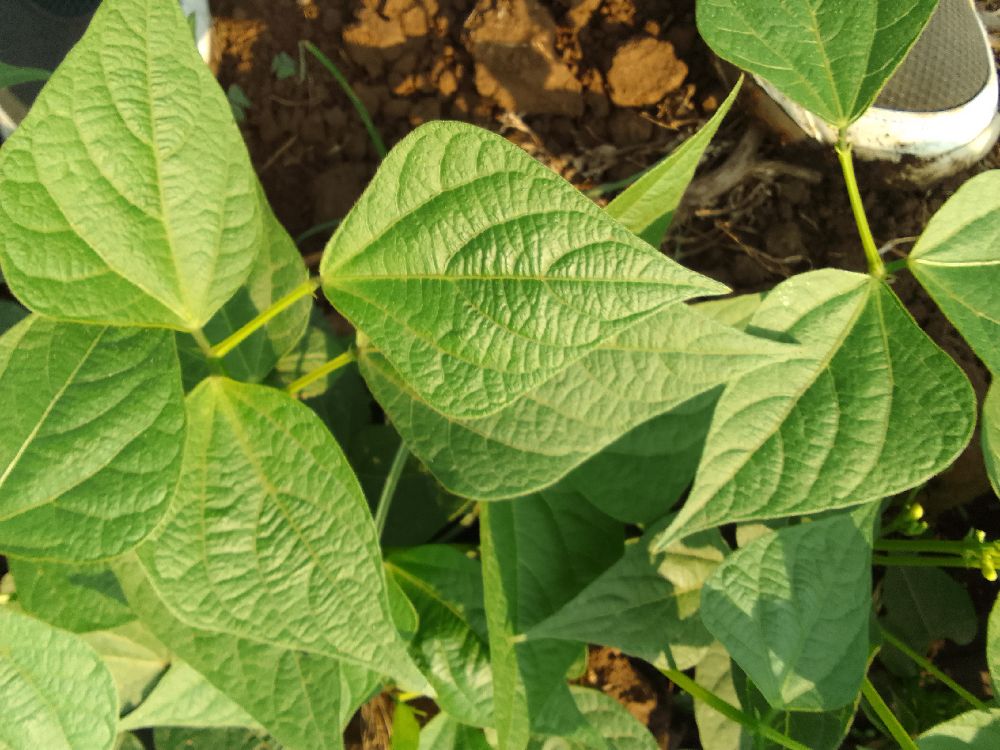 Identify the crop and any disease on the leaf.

common bean, healthy
